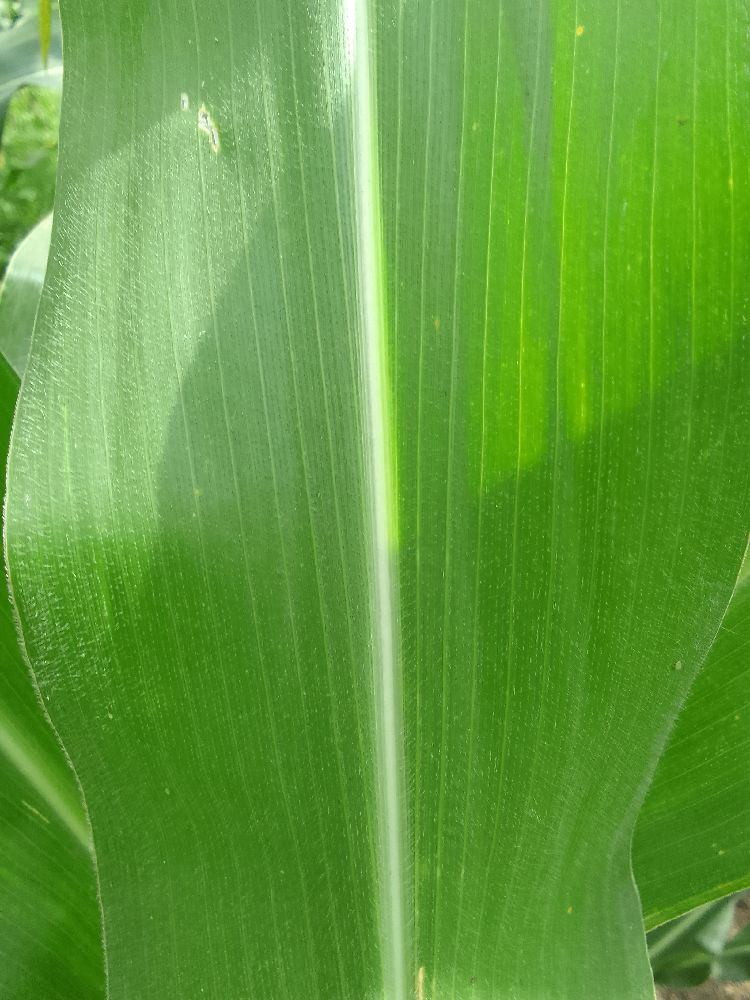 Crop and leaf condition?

maize, healthy
